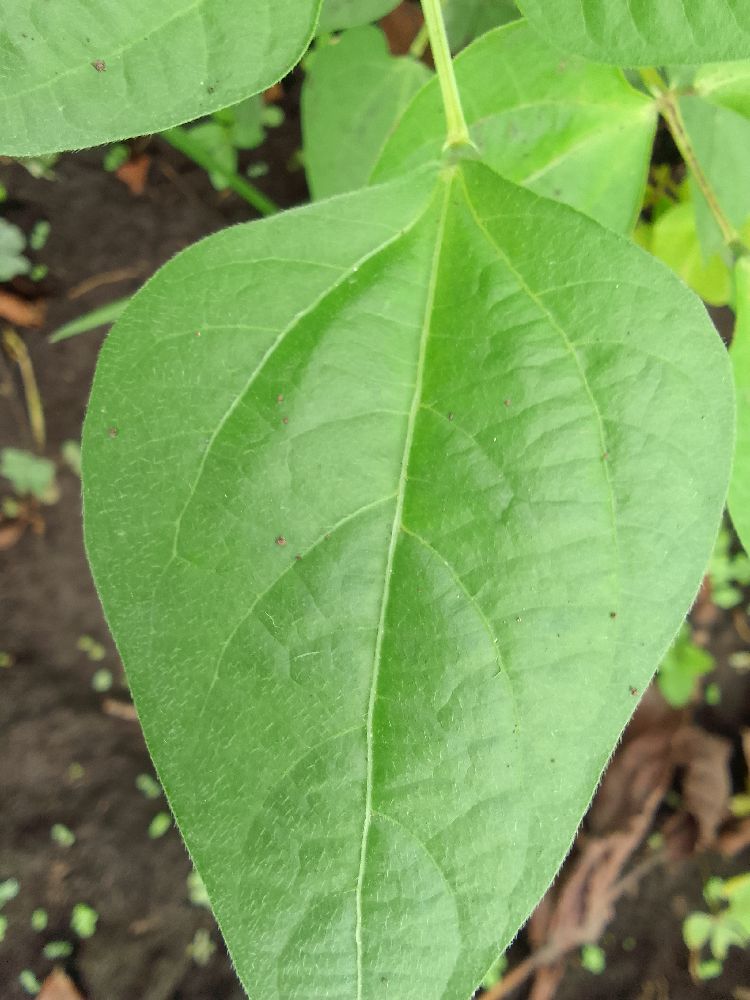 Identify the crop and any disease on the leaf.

common bean, healthy
